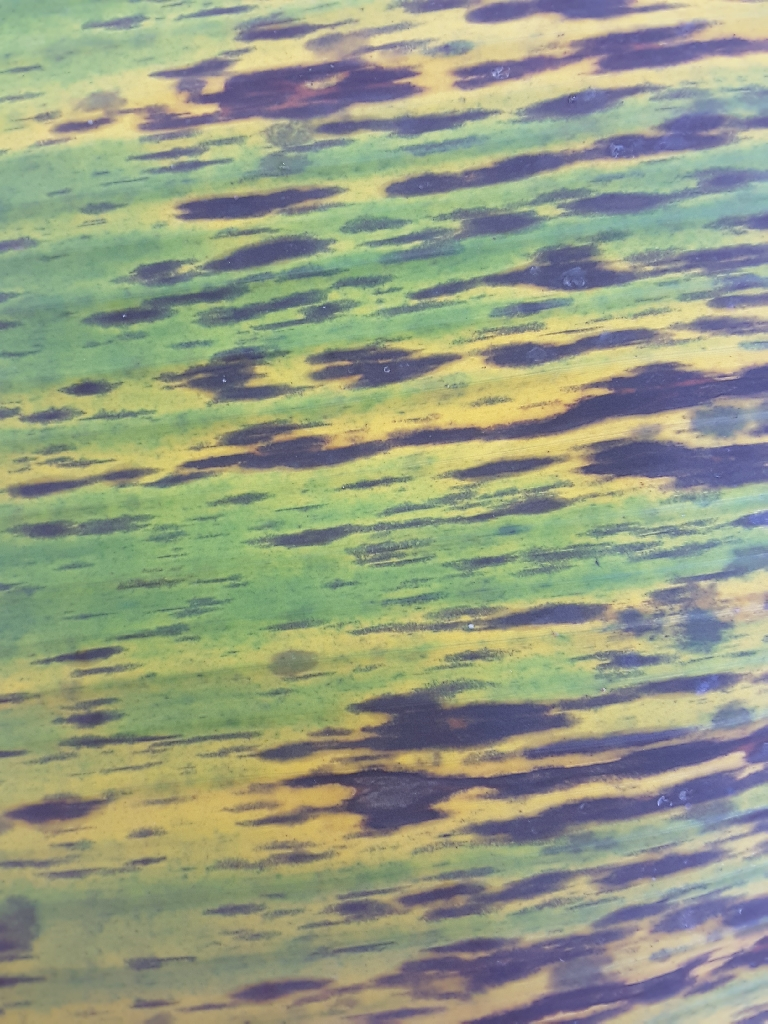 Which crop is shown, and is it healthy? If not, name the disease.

banana, black sigatoka
